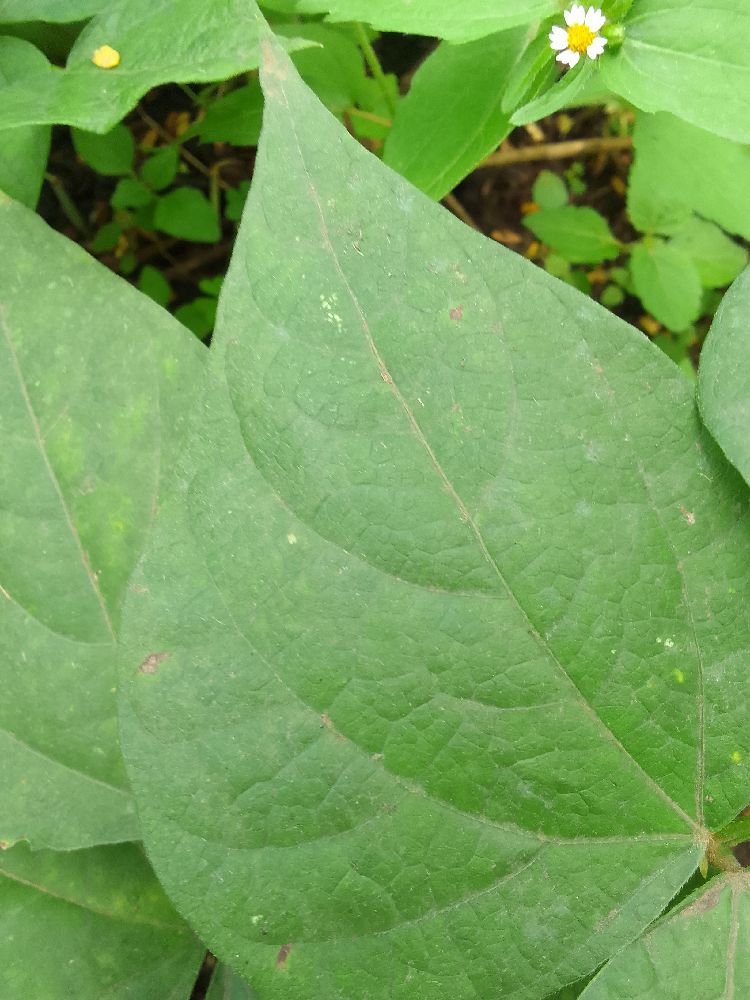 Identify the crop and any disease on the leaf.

common bean, healthy
